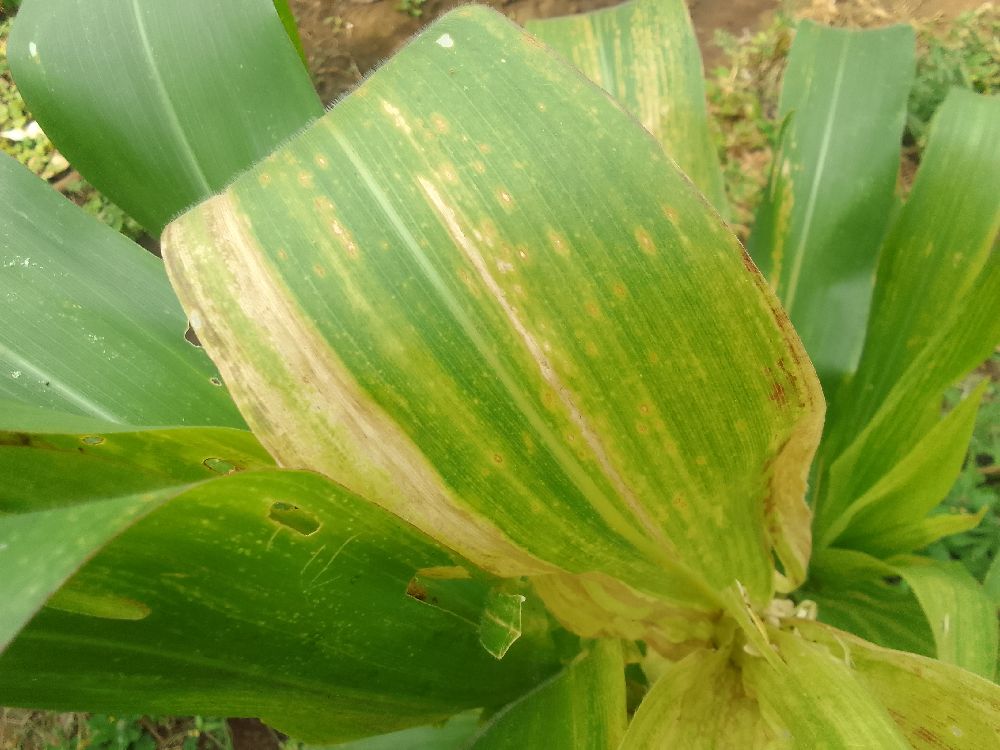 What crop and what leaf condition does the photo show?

maize, maize lethal necrosis
